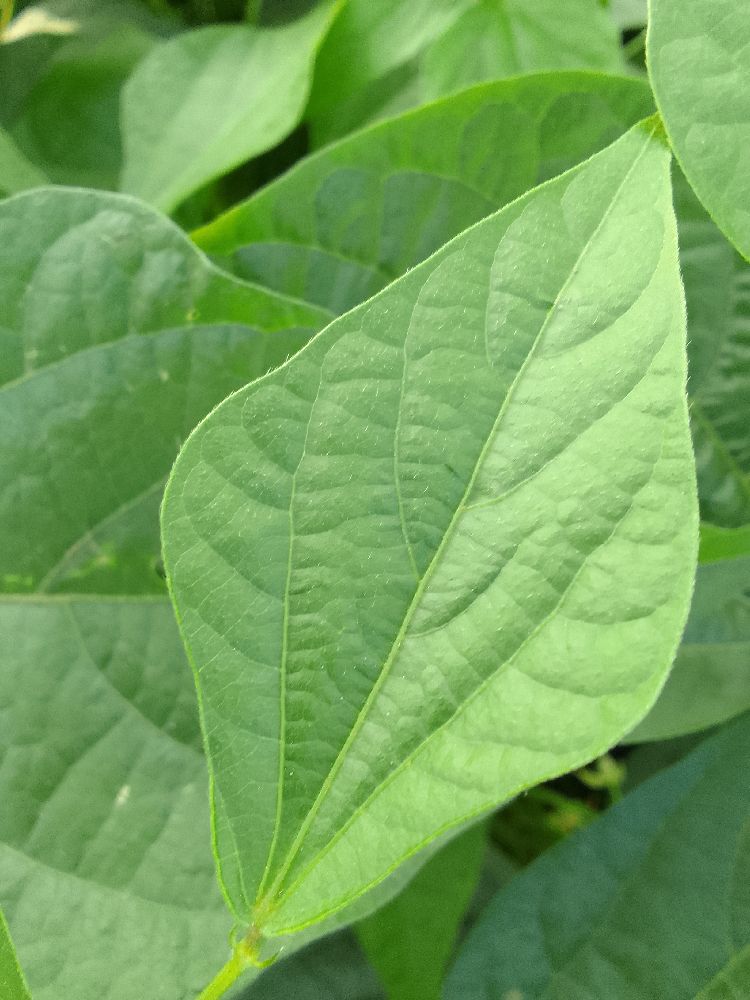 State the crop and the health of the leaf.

common bean, healthy
